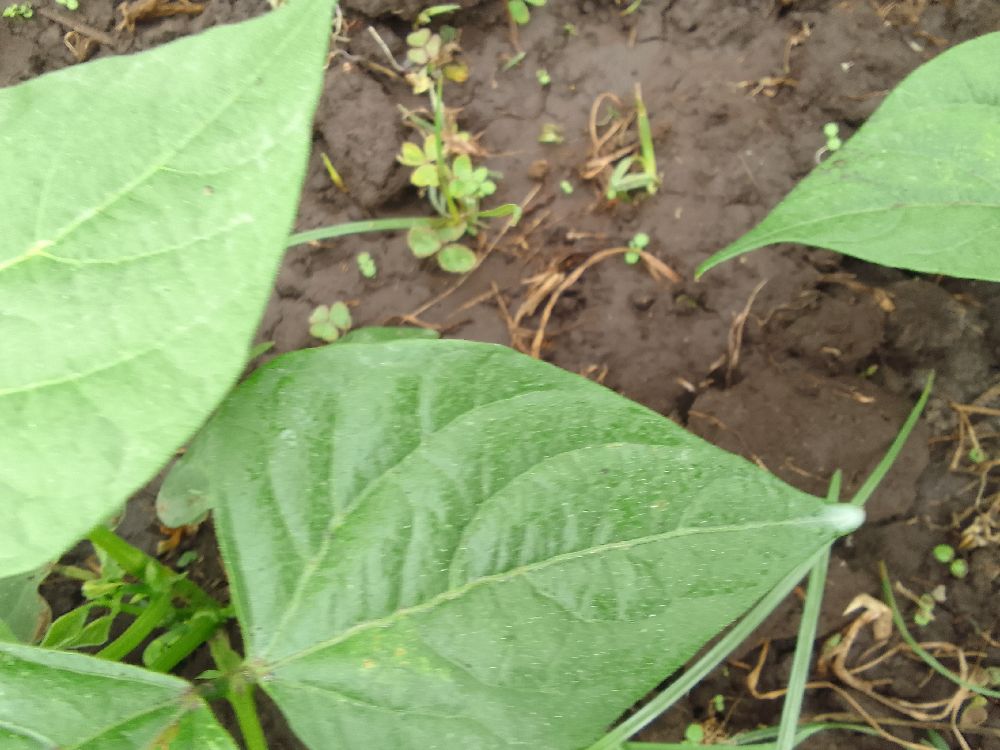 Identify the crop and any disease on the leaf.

common bean, healthy
